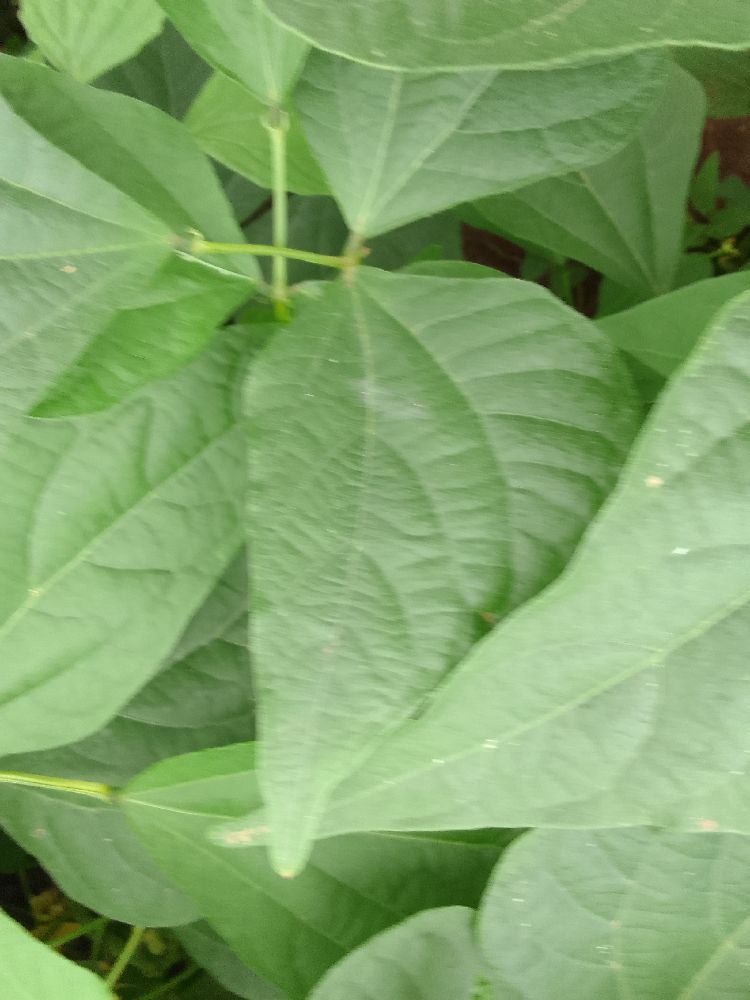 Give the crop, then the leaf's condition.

common bean, healthy
